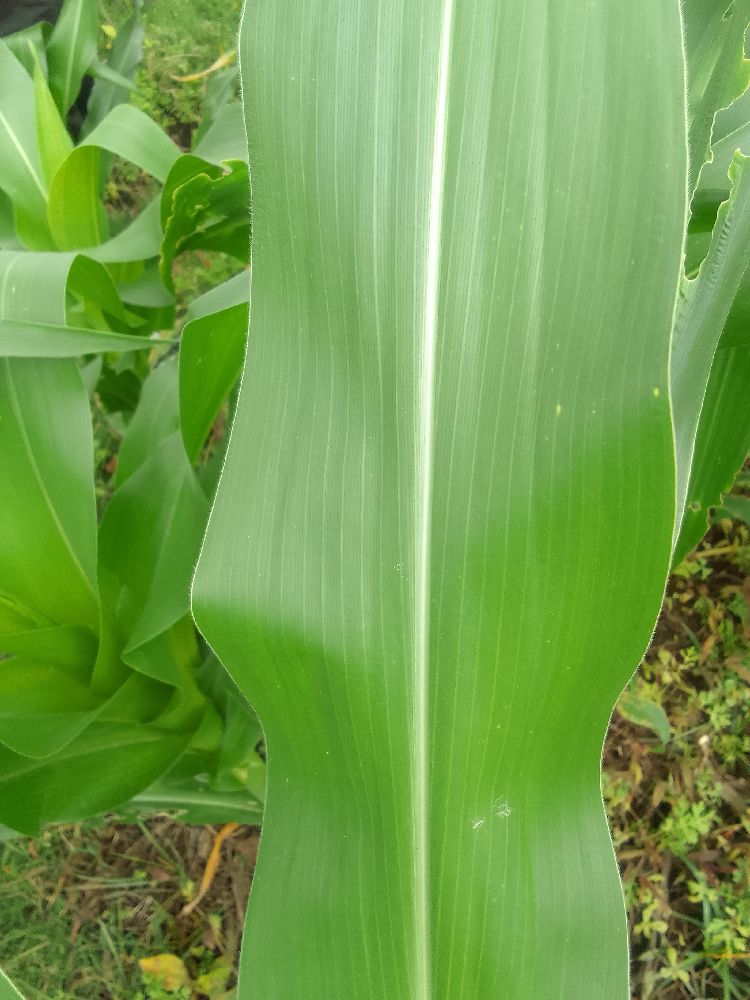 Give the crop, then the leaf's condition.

maize, healthy
